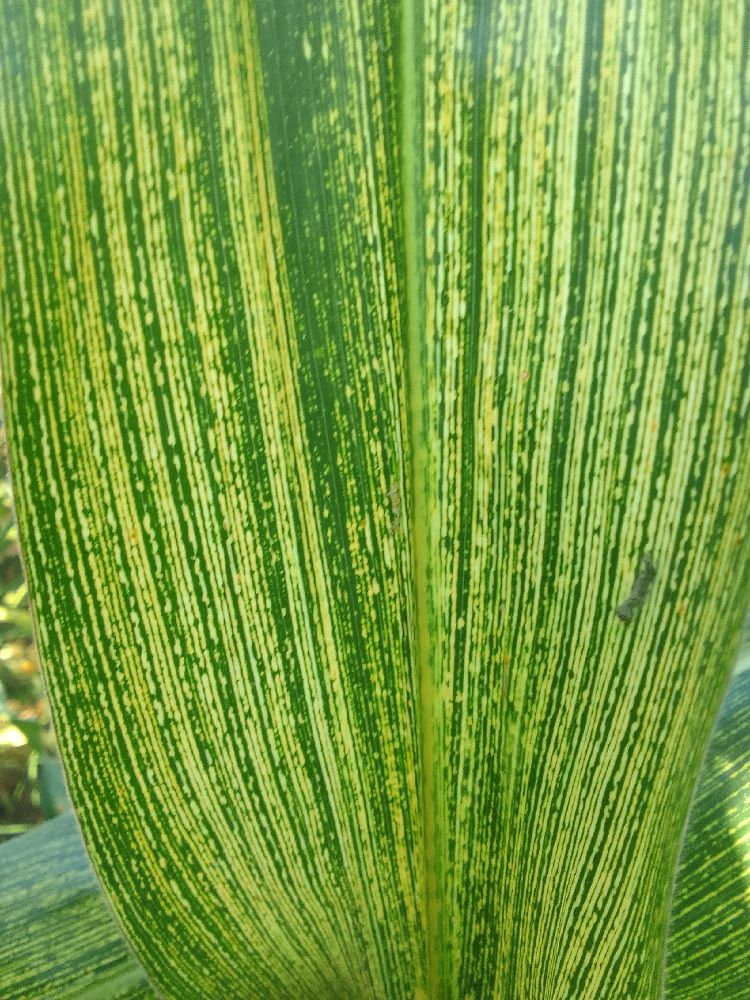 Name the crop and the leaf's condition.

maize, maize streak virus
